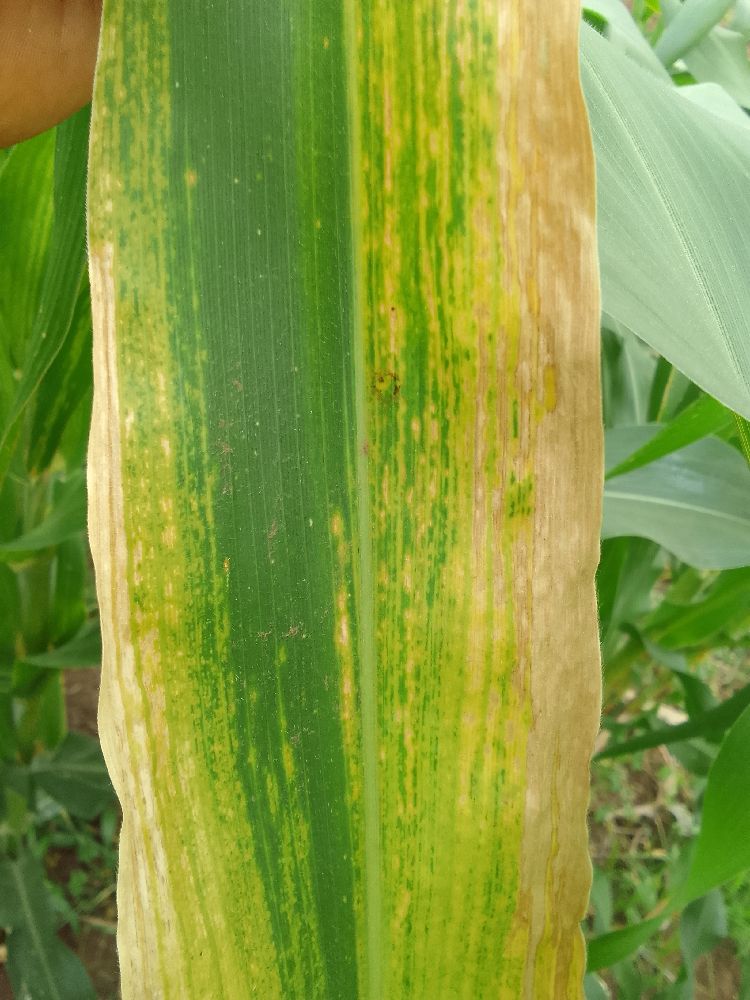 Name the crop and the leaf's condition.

maize, maize lethal necrosis
